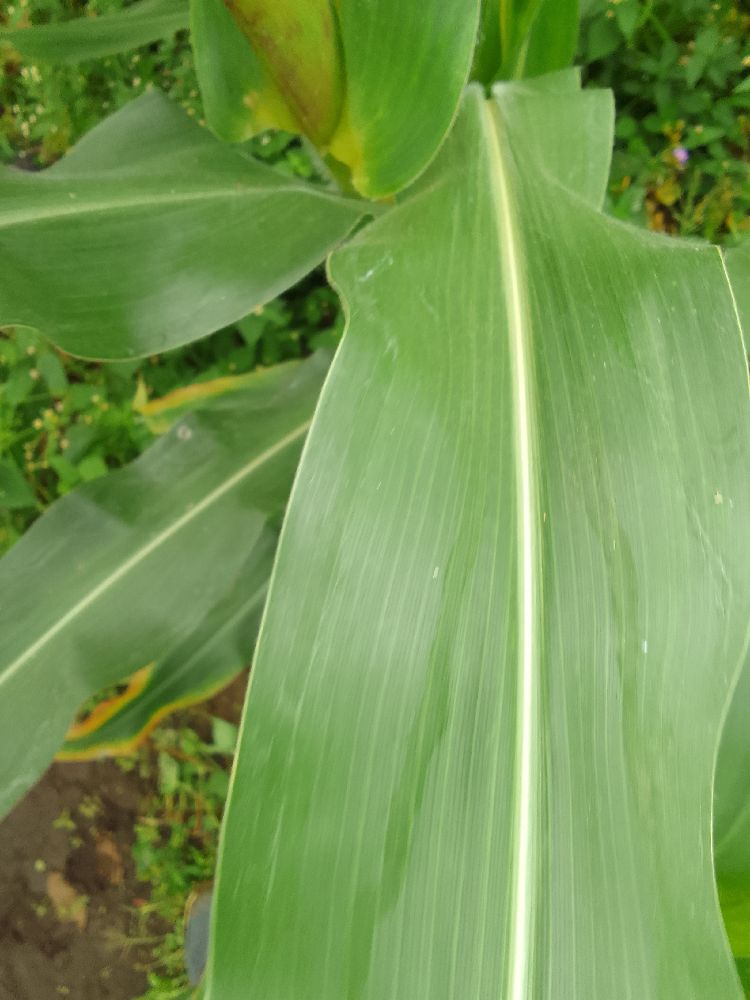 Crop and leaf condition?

maize, healthy
